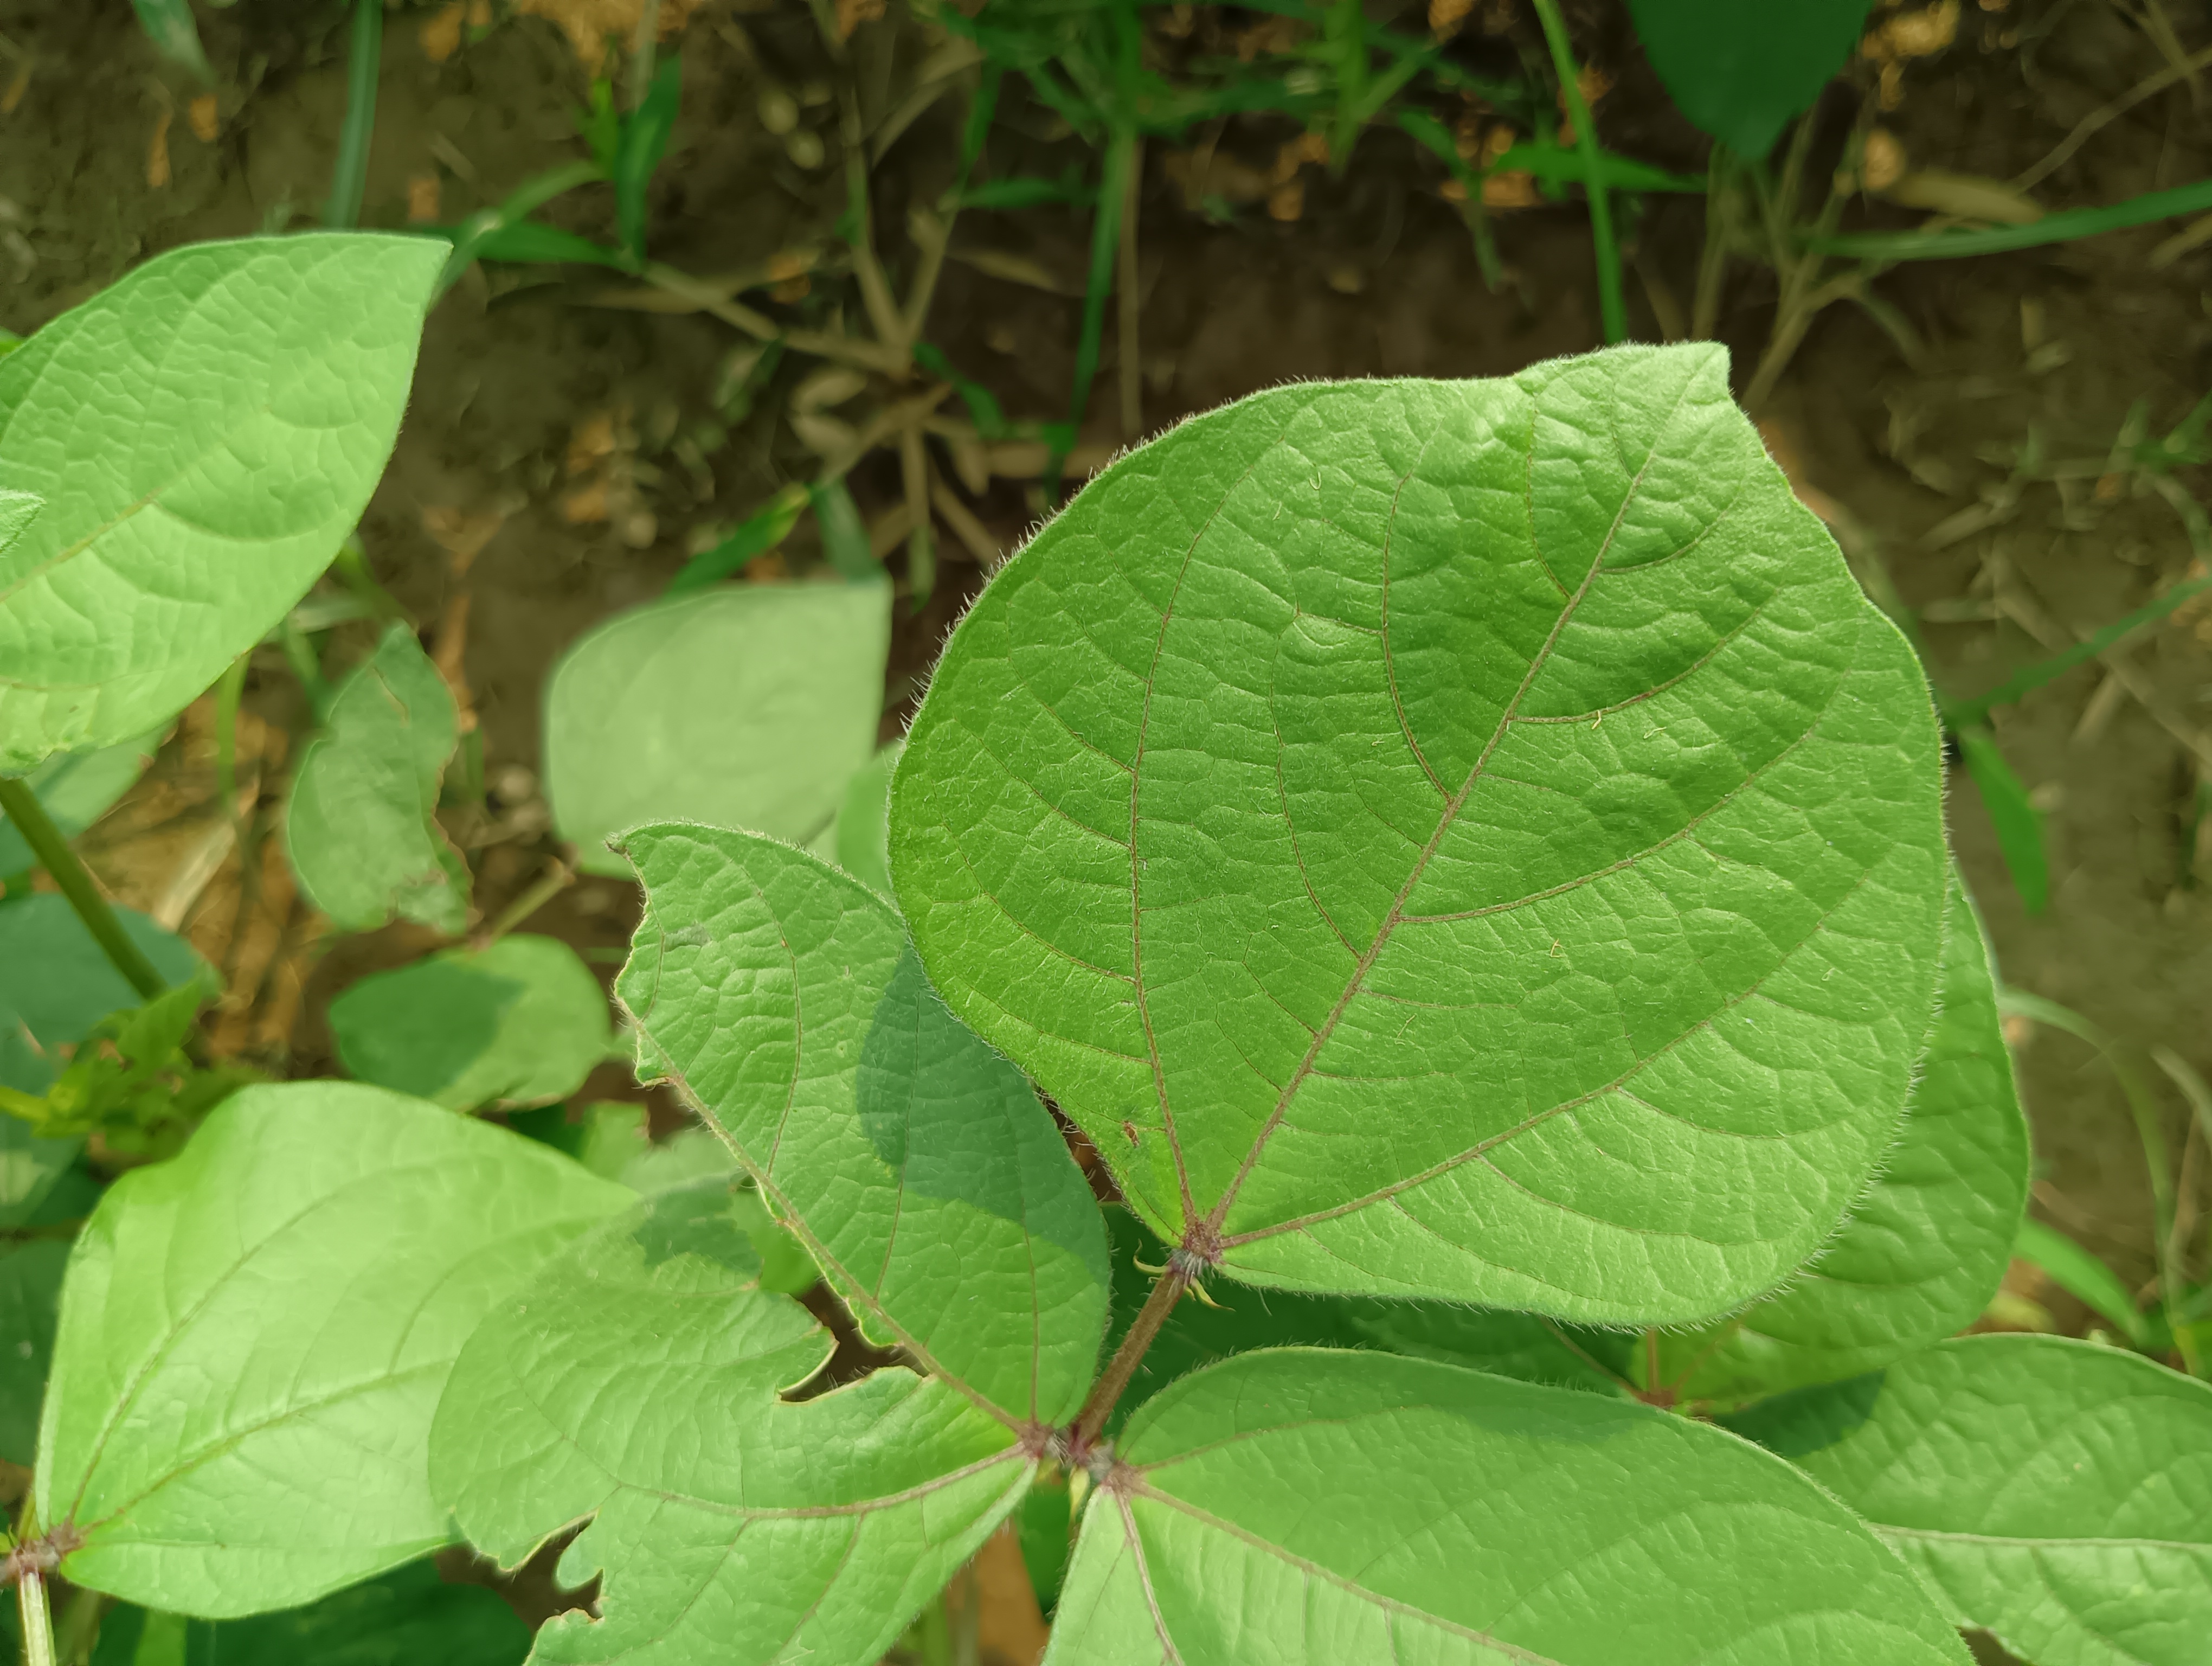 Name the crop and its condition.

mungbean, healthy
